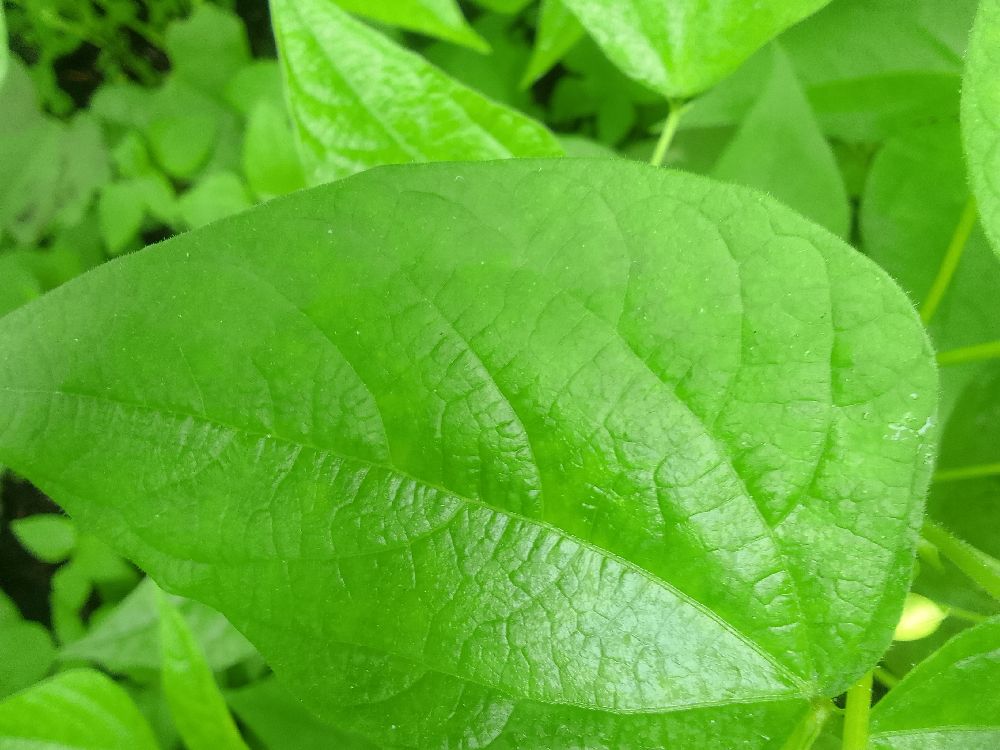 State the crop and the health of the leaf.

common bean, healthy
